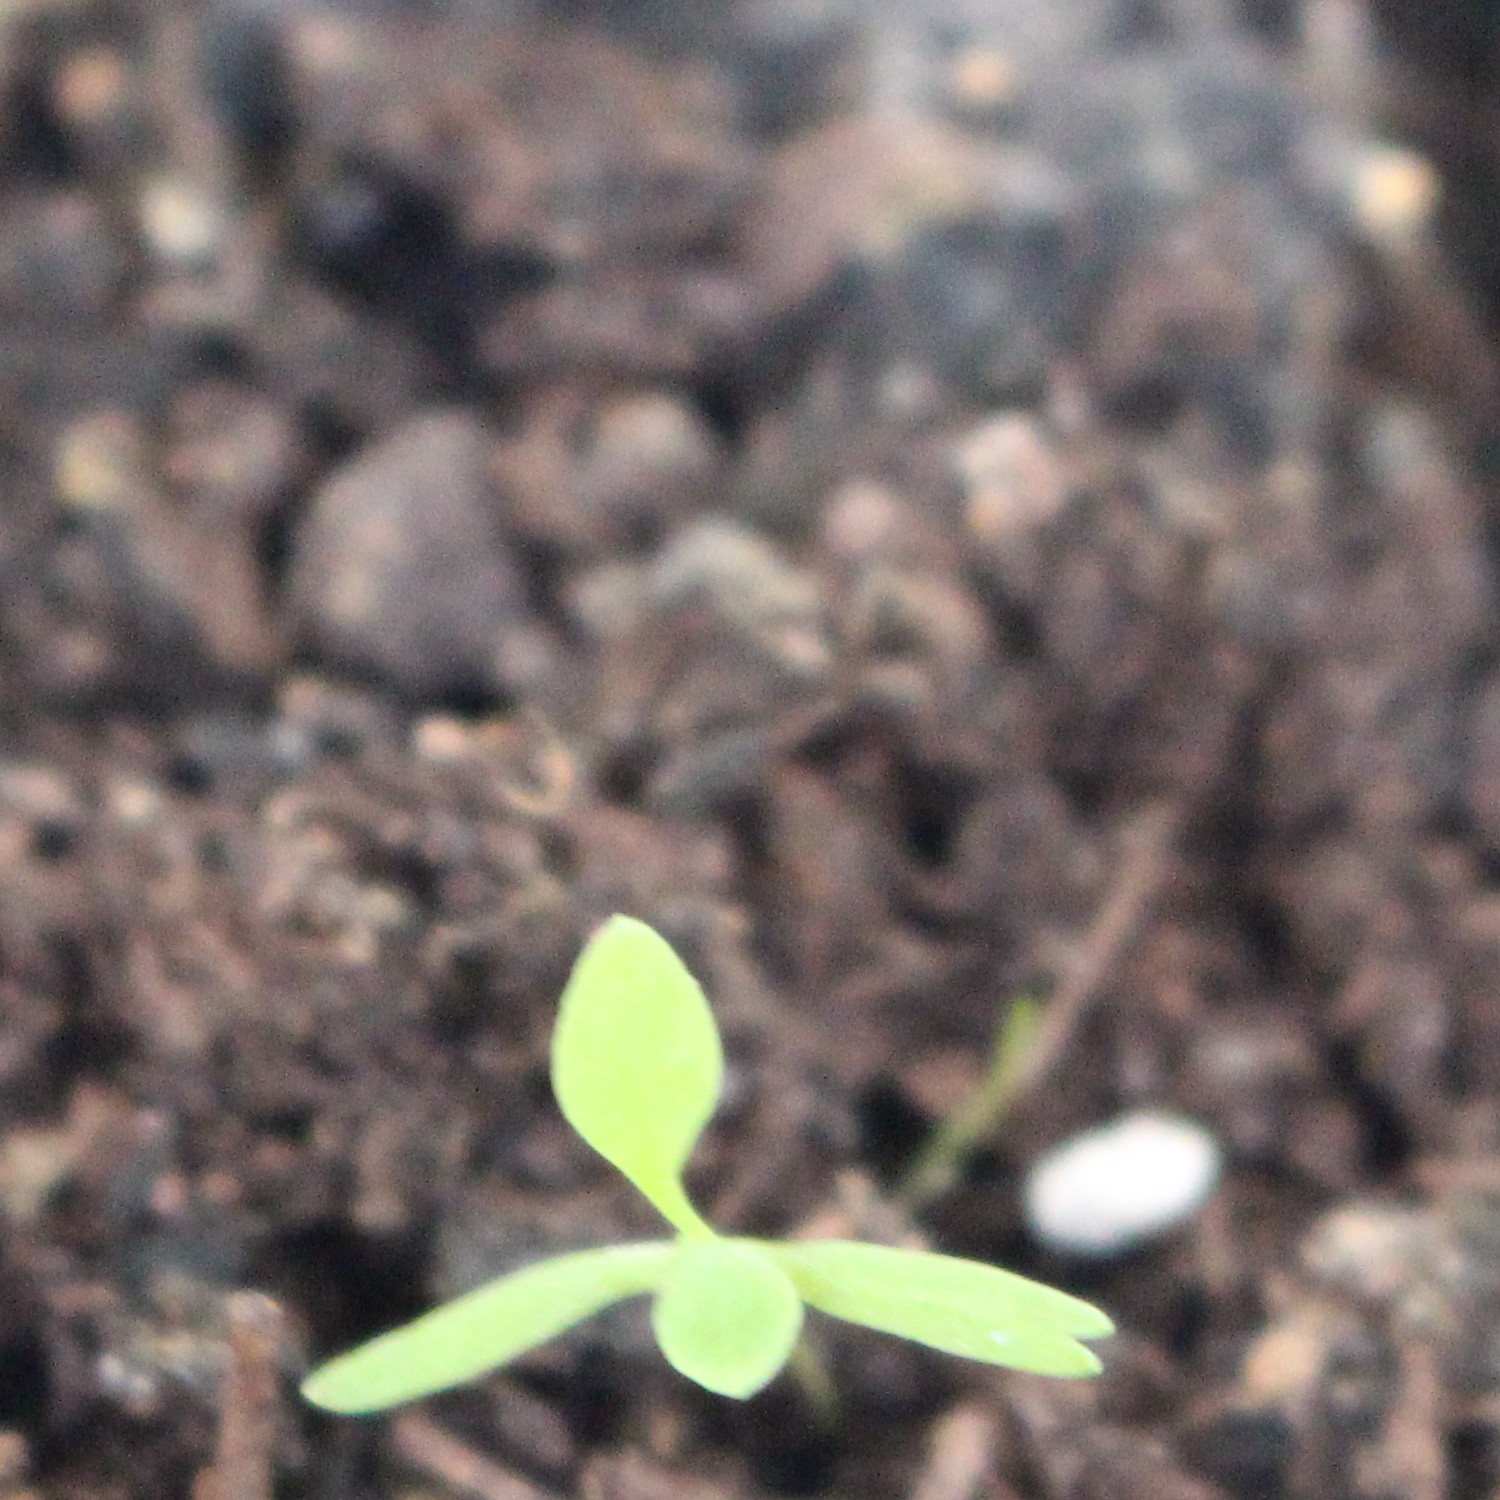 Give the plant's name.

Papaver rhoeas
